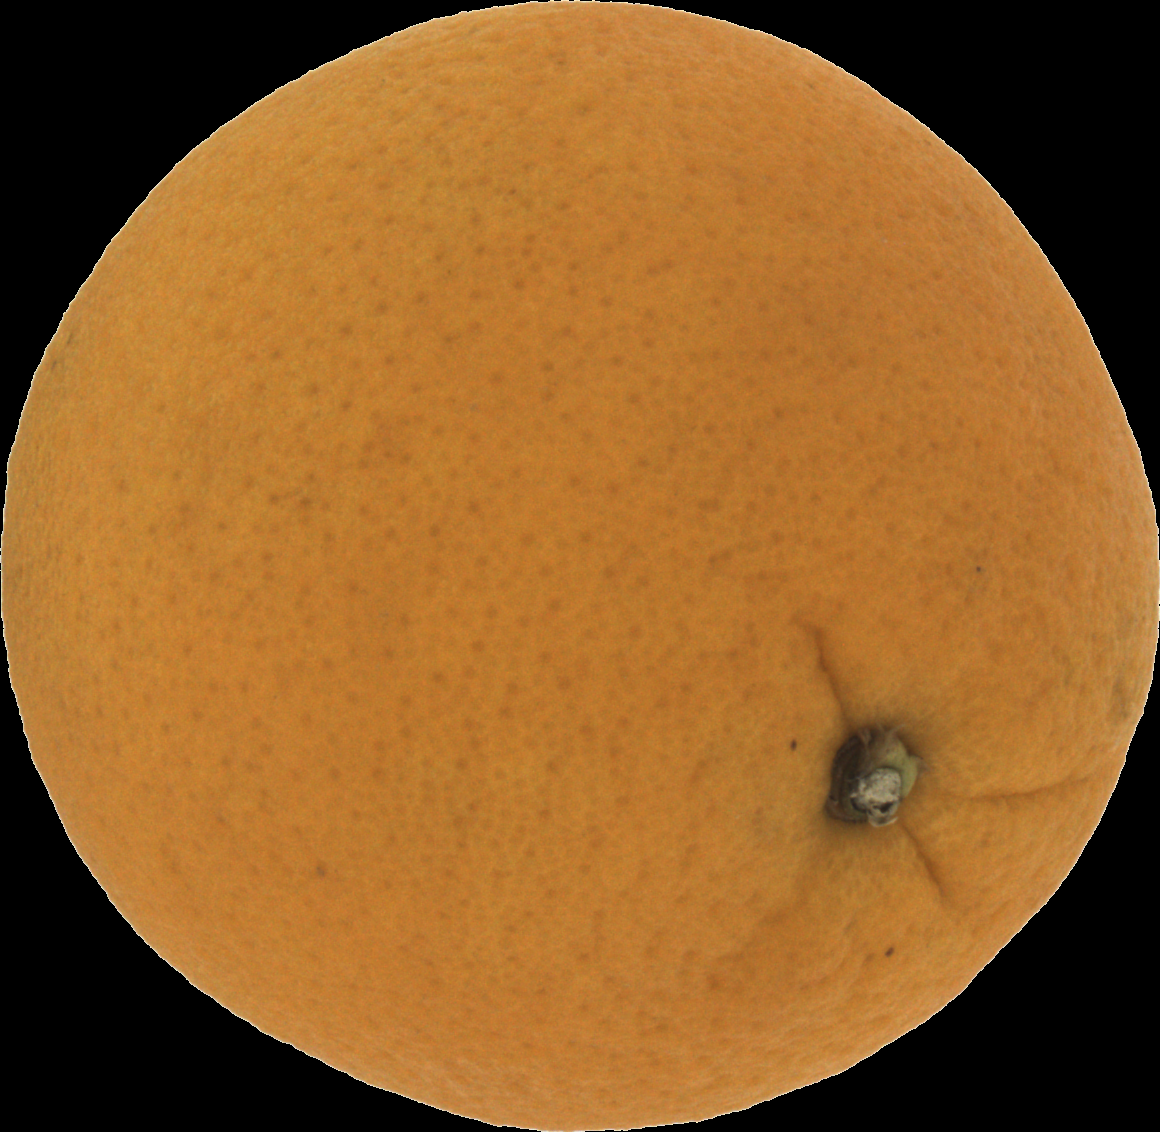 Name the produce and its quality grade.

orange, good
